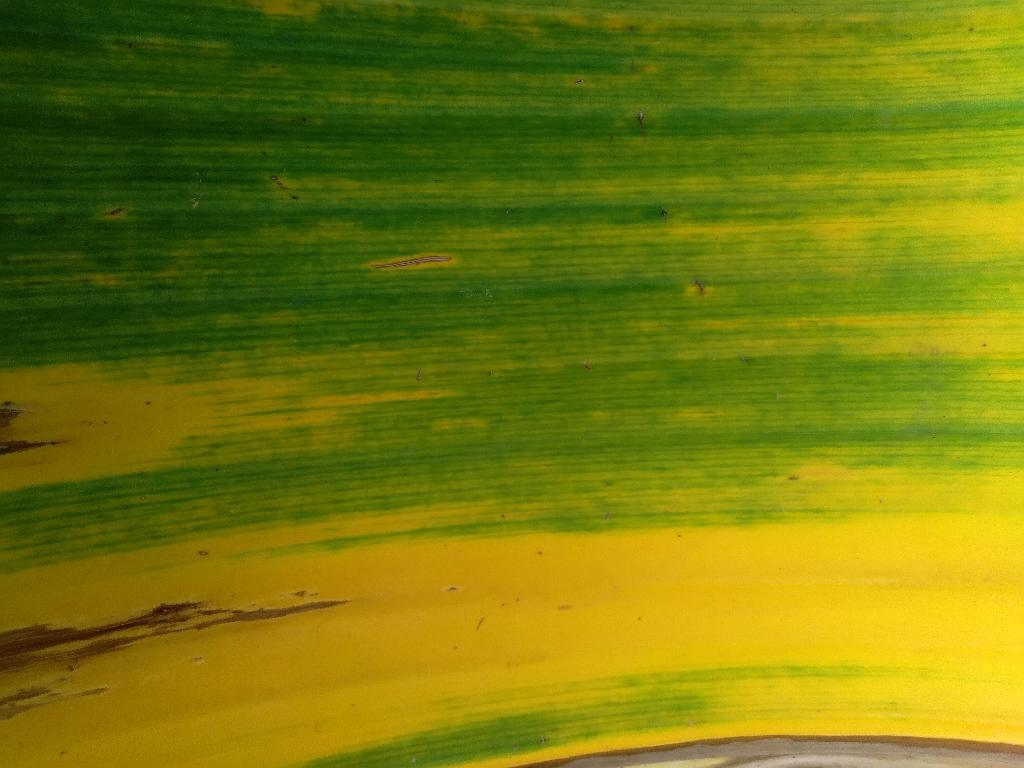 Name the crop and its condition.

banana, fusarium wilt race 1
